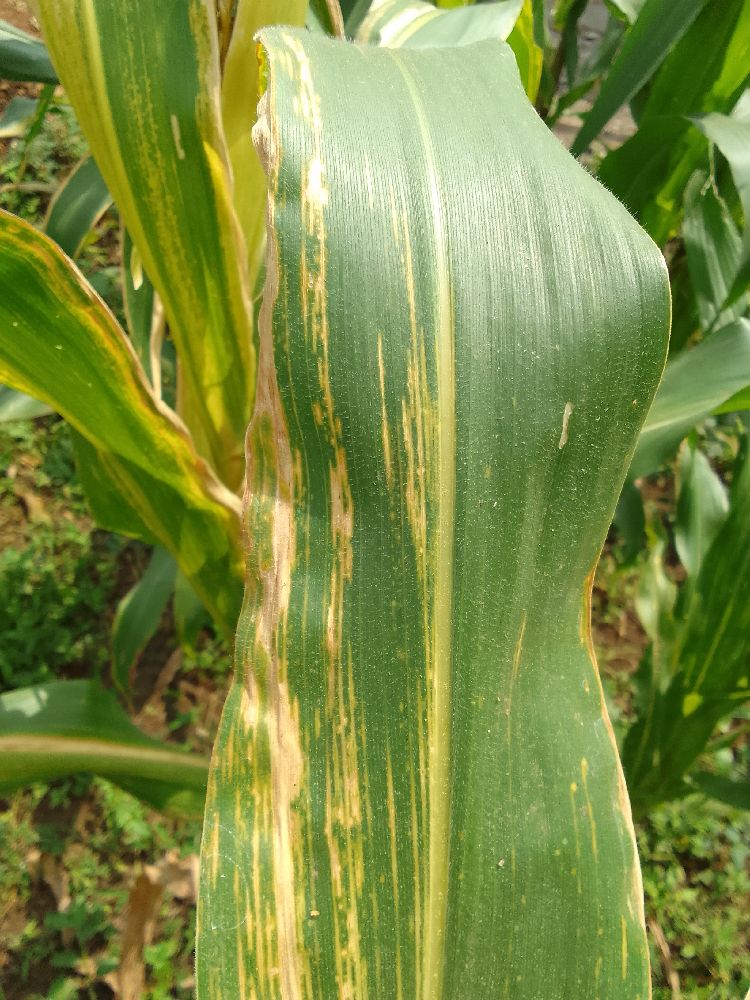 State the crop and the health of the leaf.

maize, maize lethal necrosis
